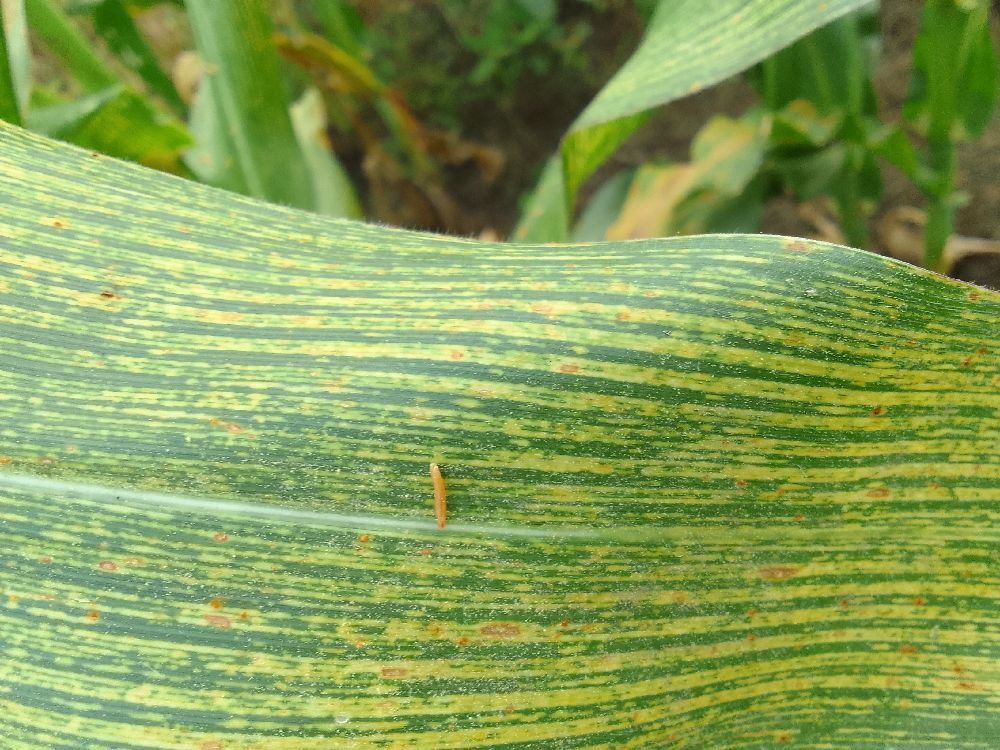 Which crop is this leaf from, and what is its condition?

maize, maize streak virus
